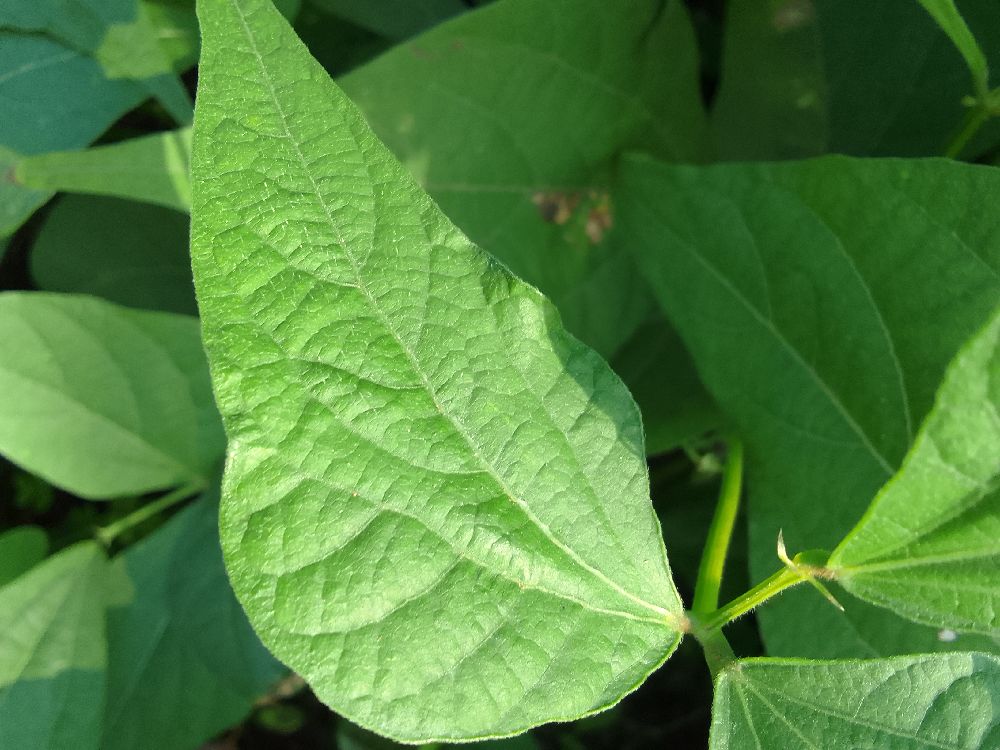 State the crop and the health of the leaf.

common bean, healthy
